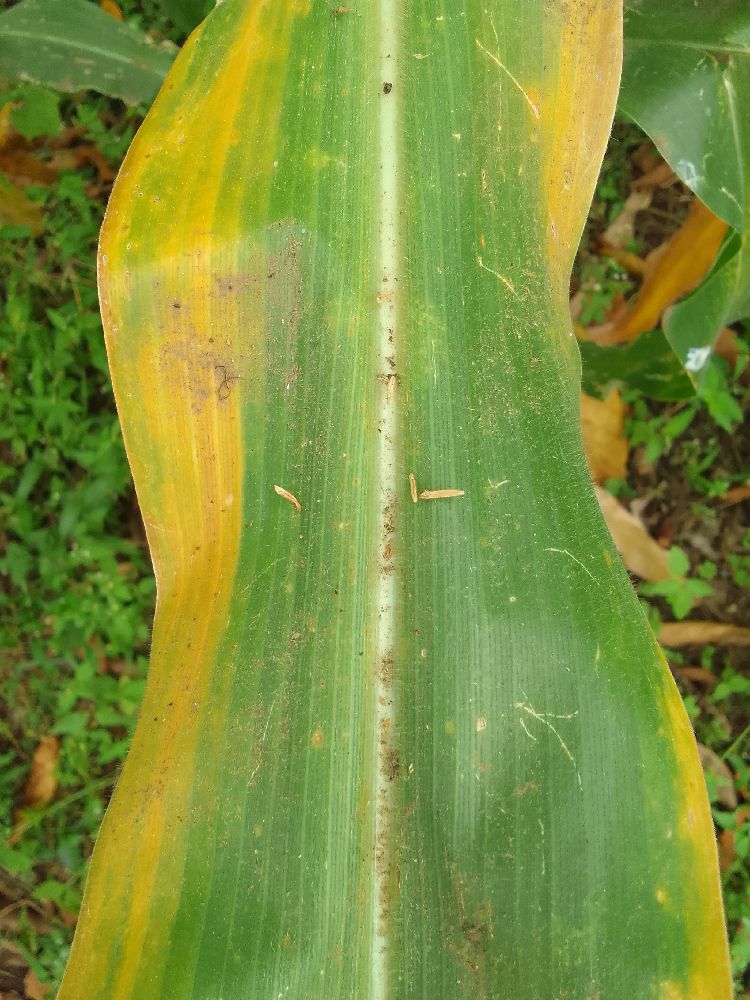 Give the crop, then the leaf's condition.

maize, maize lethal necrosis
